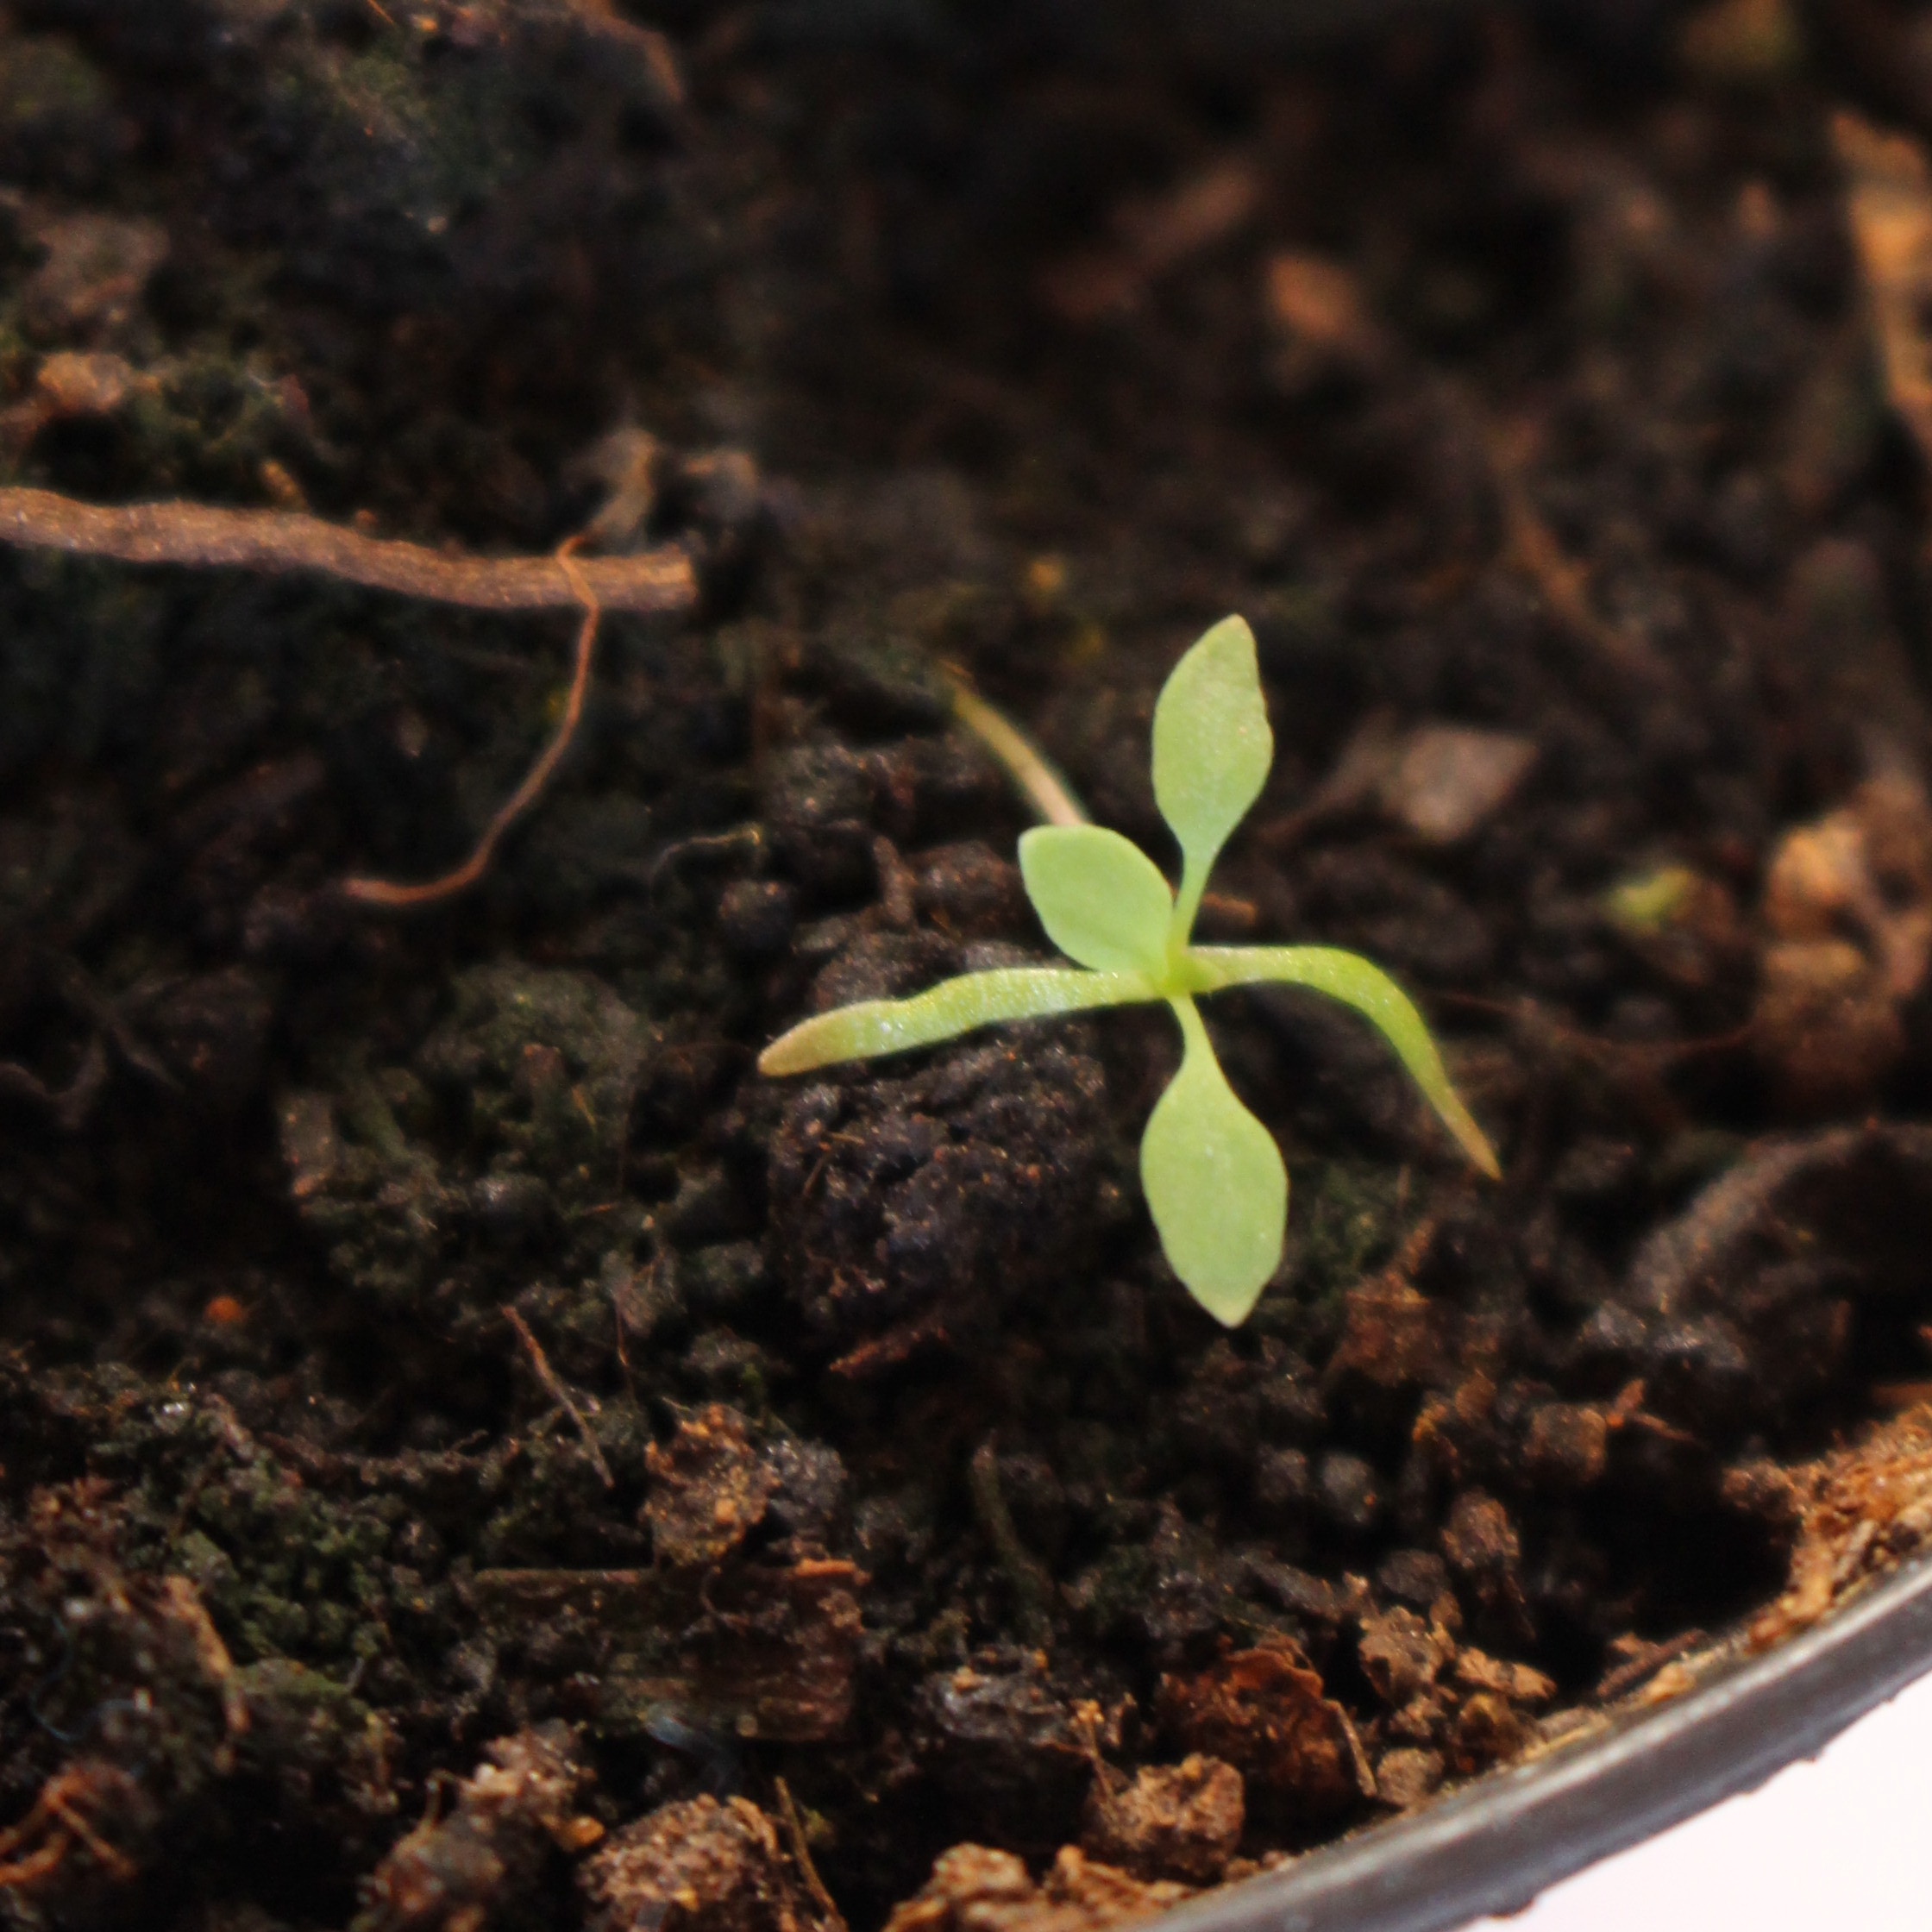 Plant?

Papaver rhoeas
